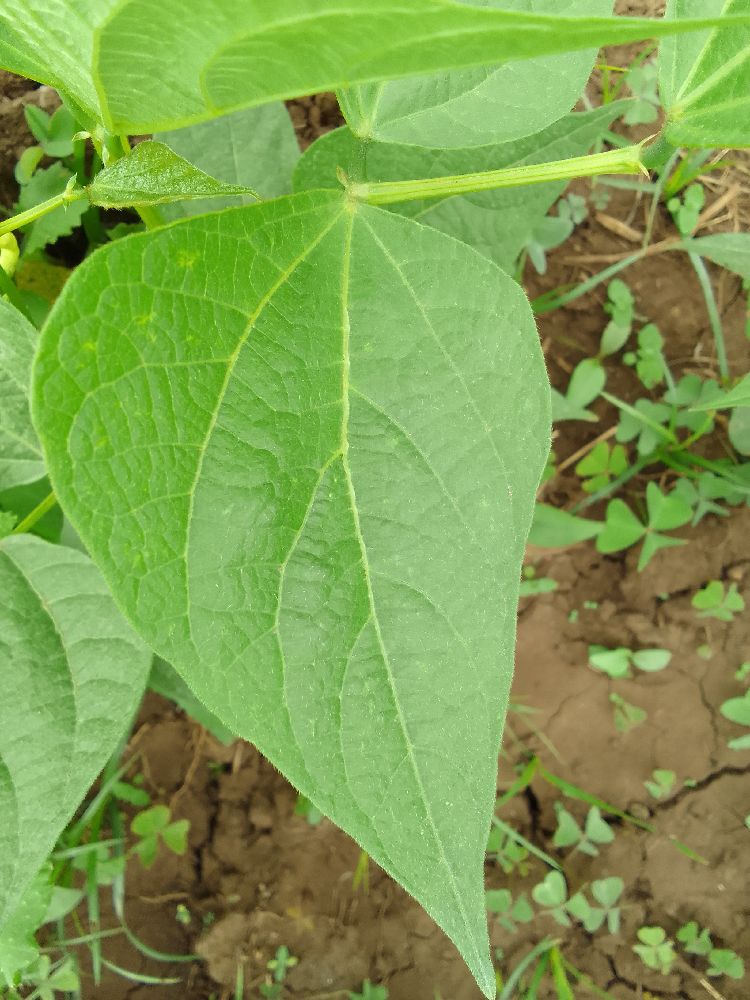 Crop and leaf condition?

common bean, healthy
